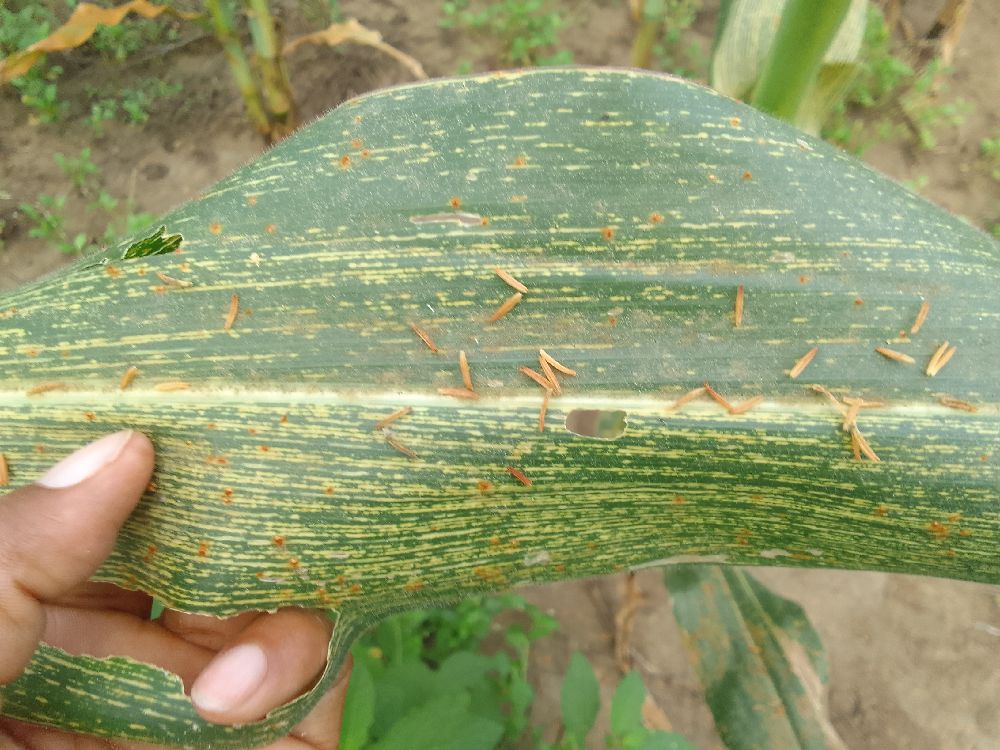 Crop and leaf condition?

maize, maize streak virus
